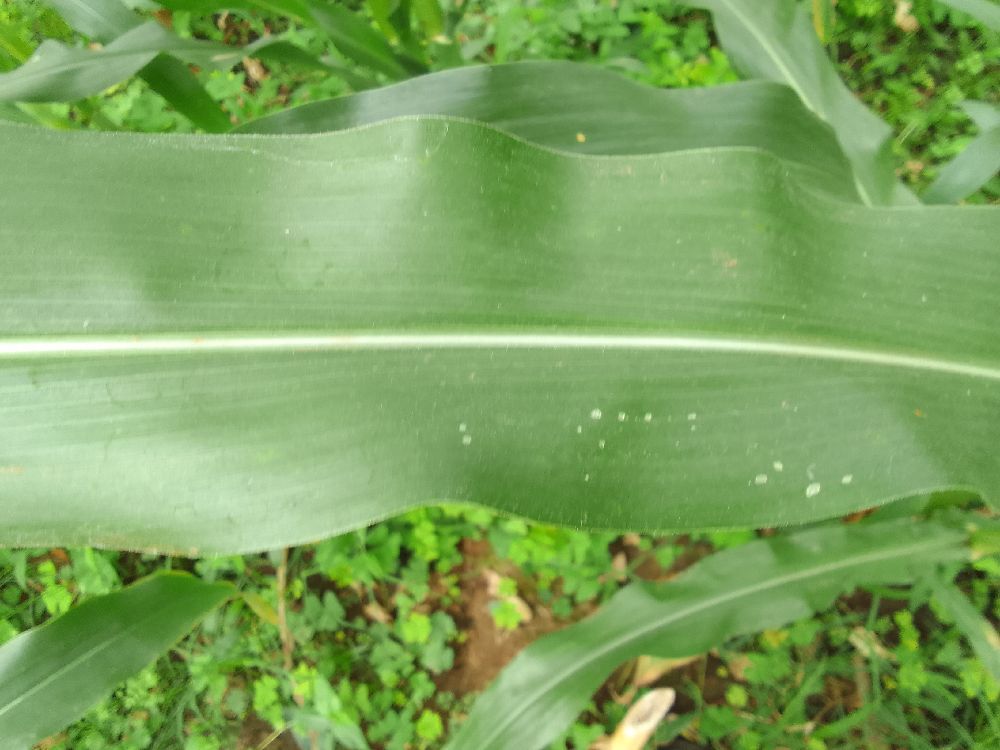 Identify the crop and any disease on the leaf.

maize, healthy
